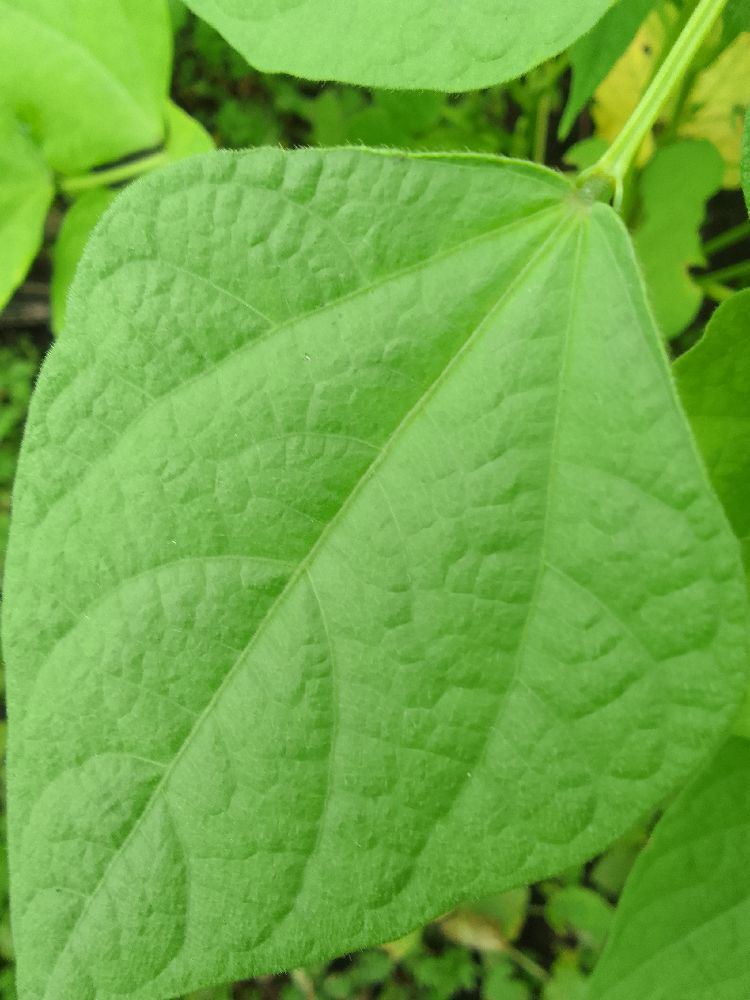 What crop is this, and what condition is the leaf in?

common bean, healthy
